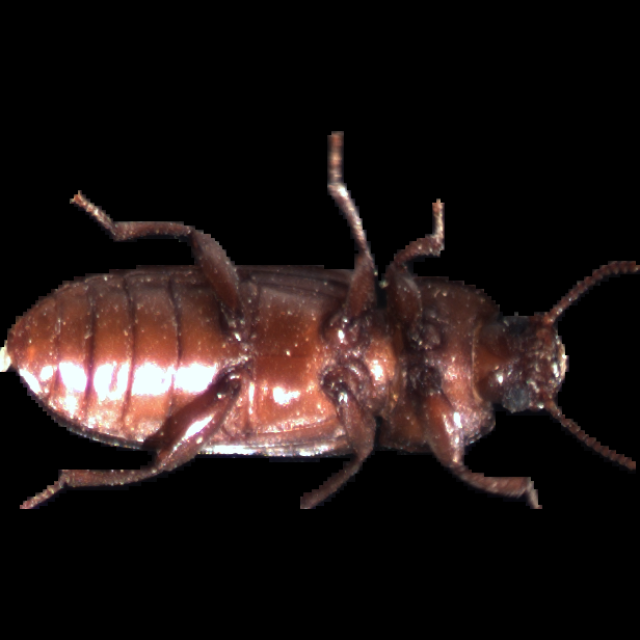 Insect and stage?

mealworm beetle
